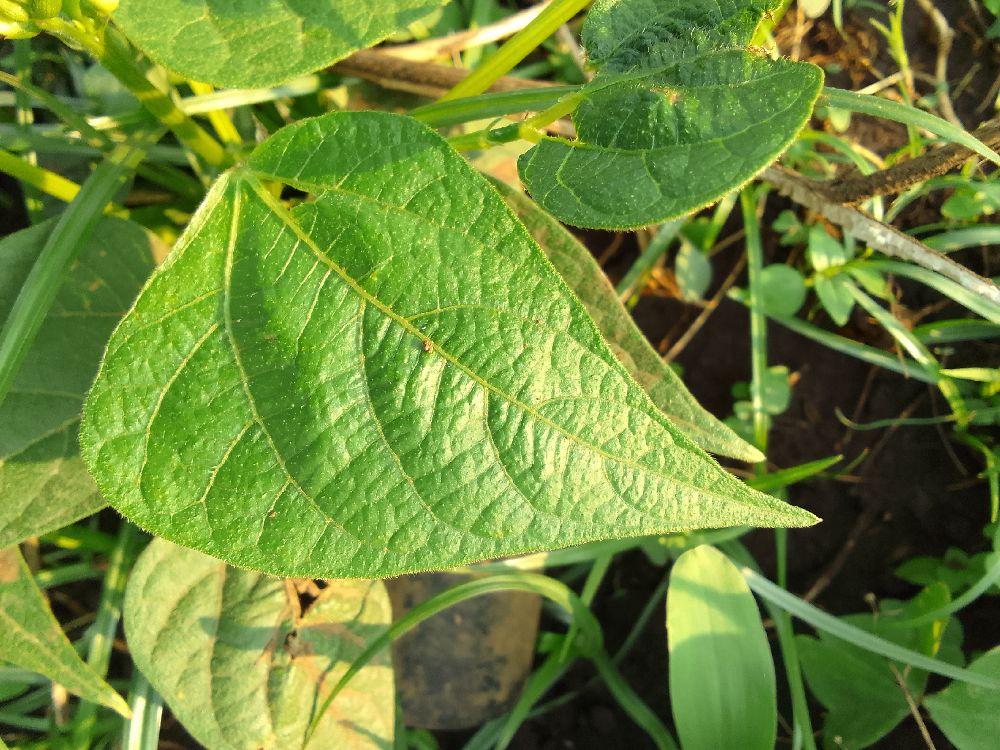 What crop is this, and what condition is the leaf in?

common bean, healthy
